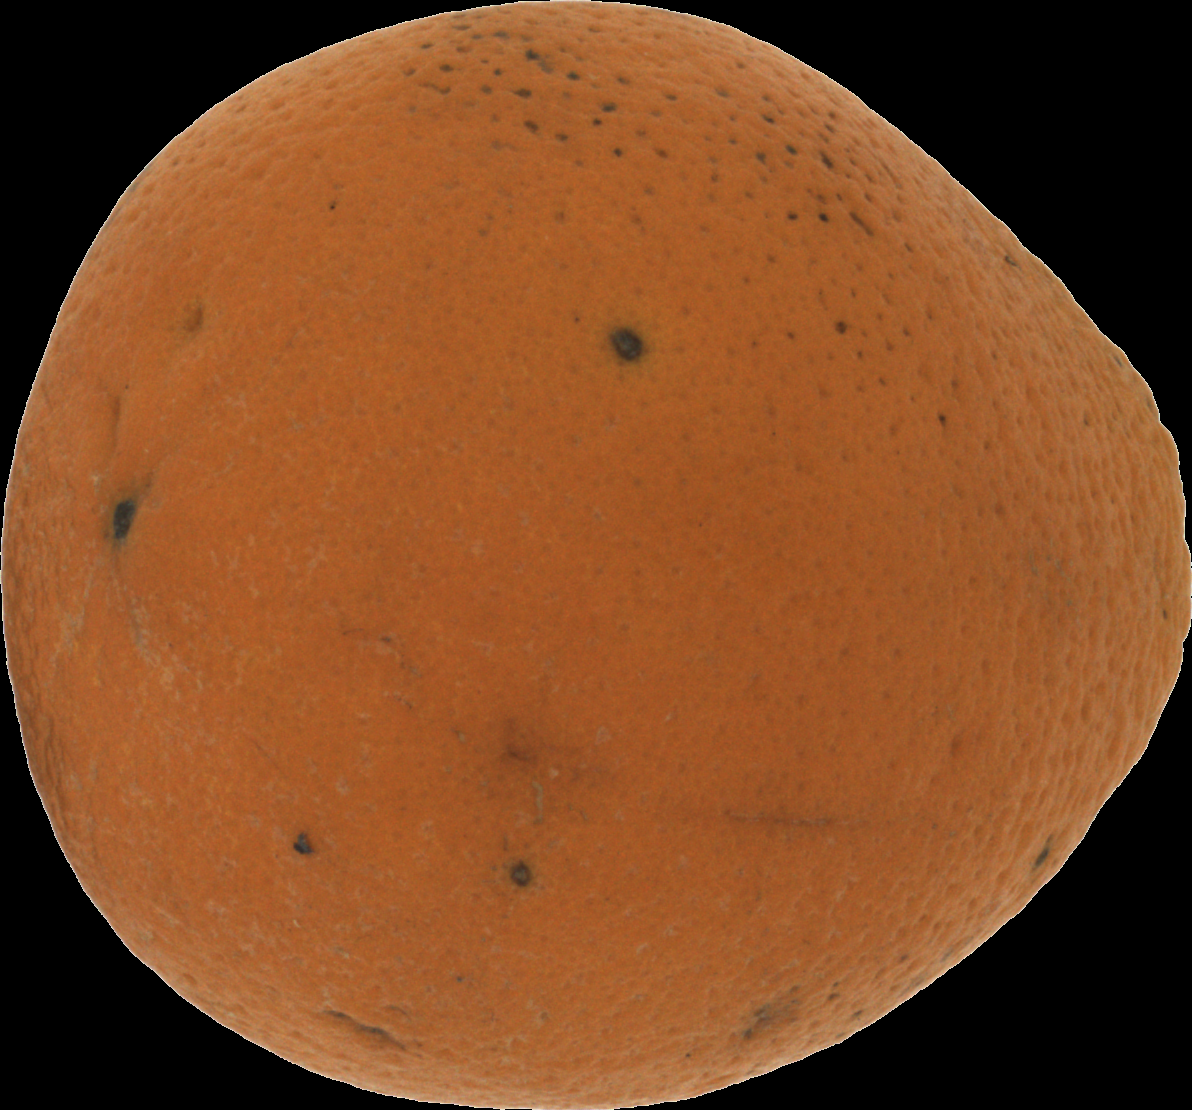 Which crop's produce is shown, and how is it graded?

orange, bad
